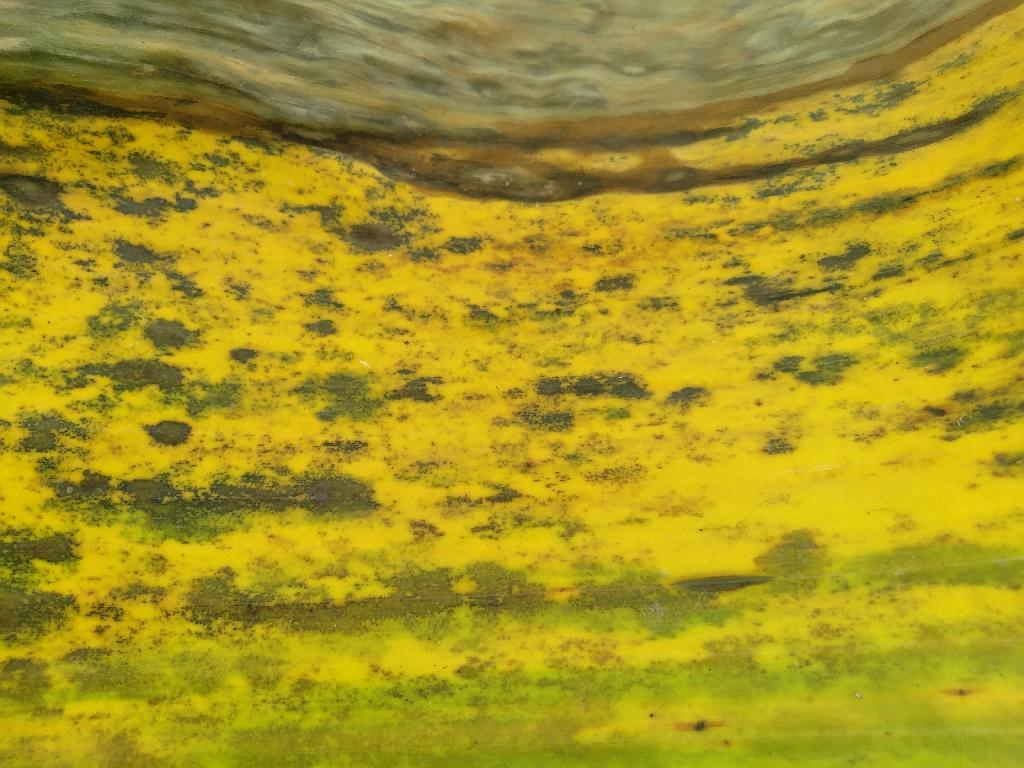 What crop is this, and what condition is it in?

banana, black sigatoka
